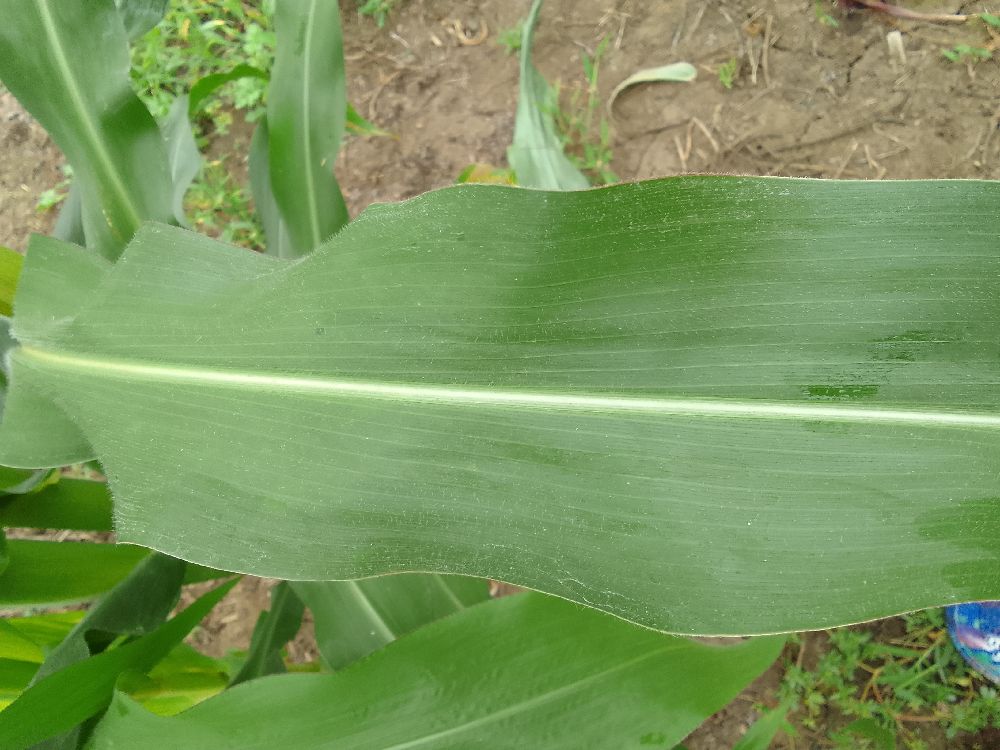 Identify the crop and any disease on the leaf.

maize, healthy
